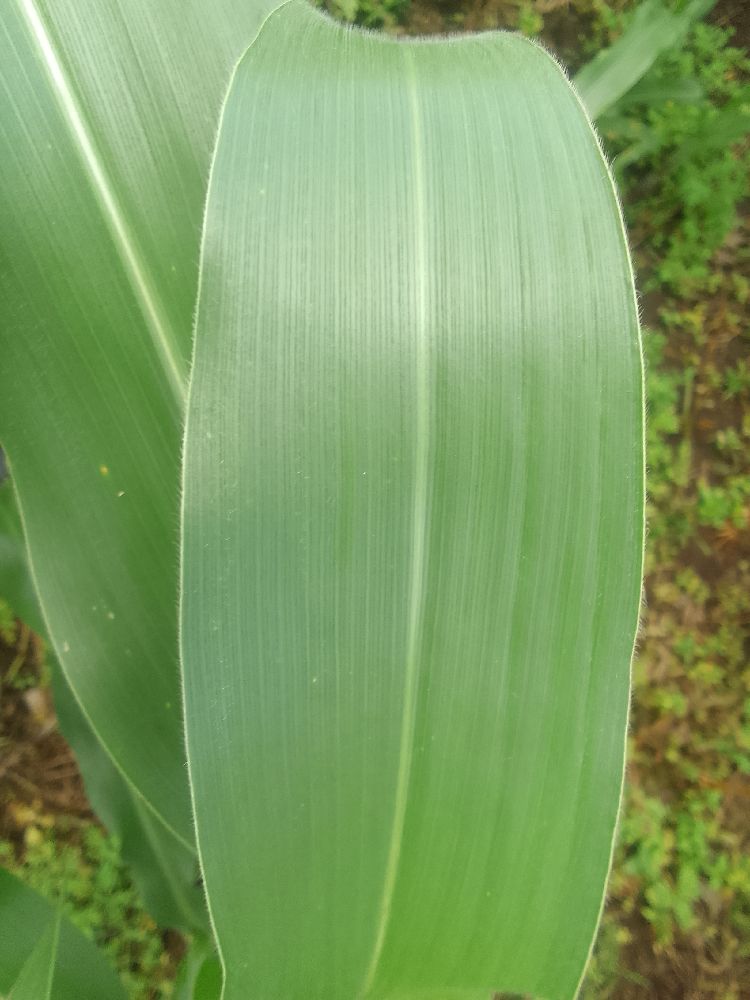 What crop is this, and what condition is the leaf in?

maize, healthy
